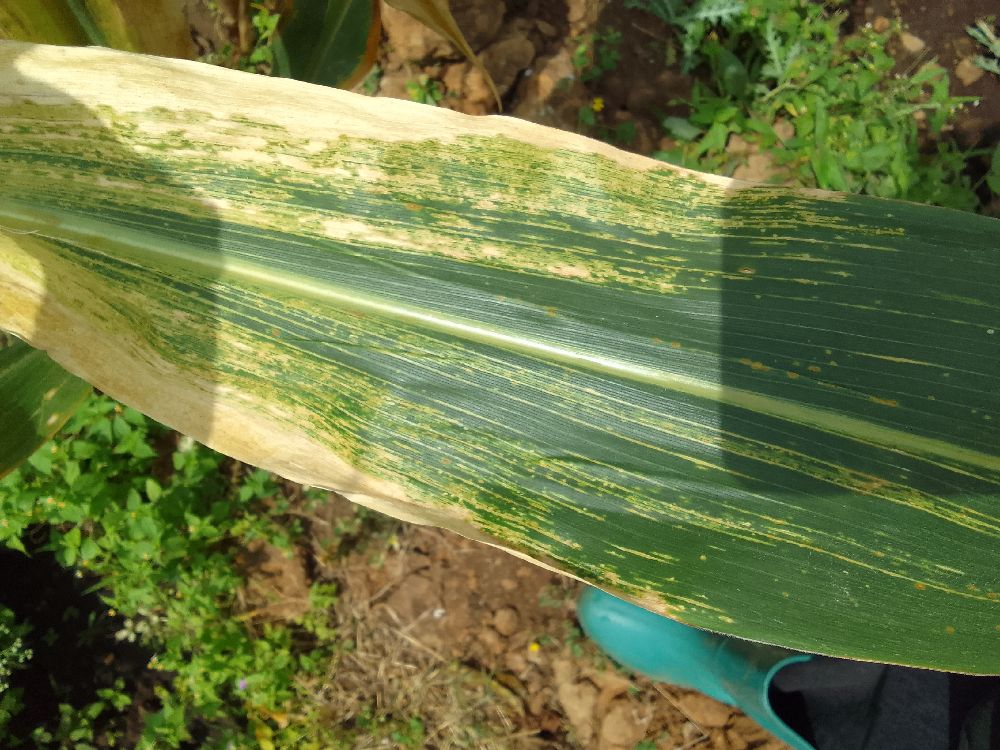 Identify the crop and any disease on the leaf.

maize, maize lethal necrosis
